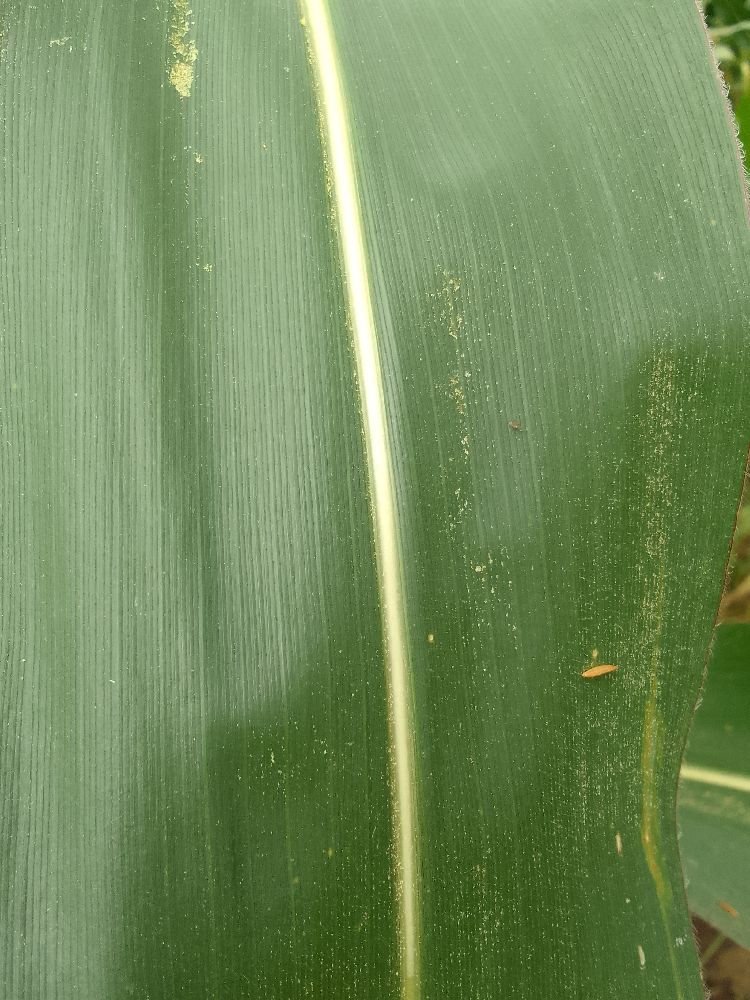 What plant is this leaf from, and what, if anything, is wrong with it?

maize, healthy
